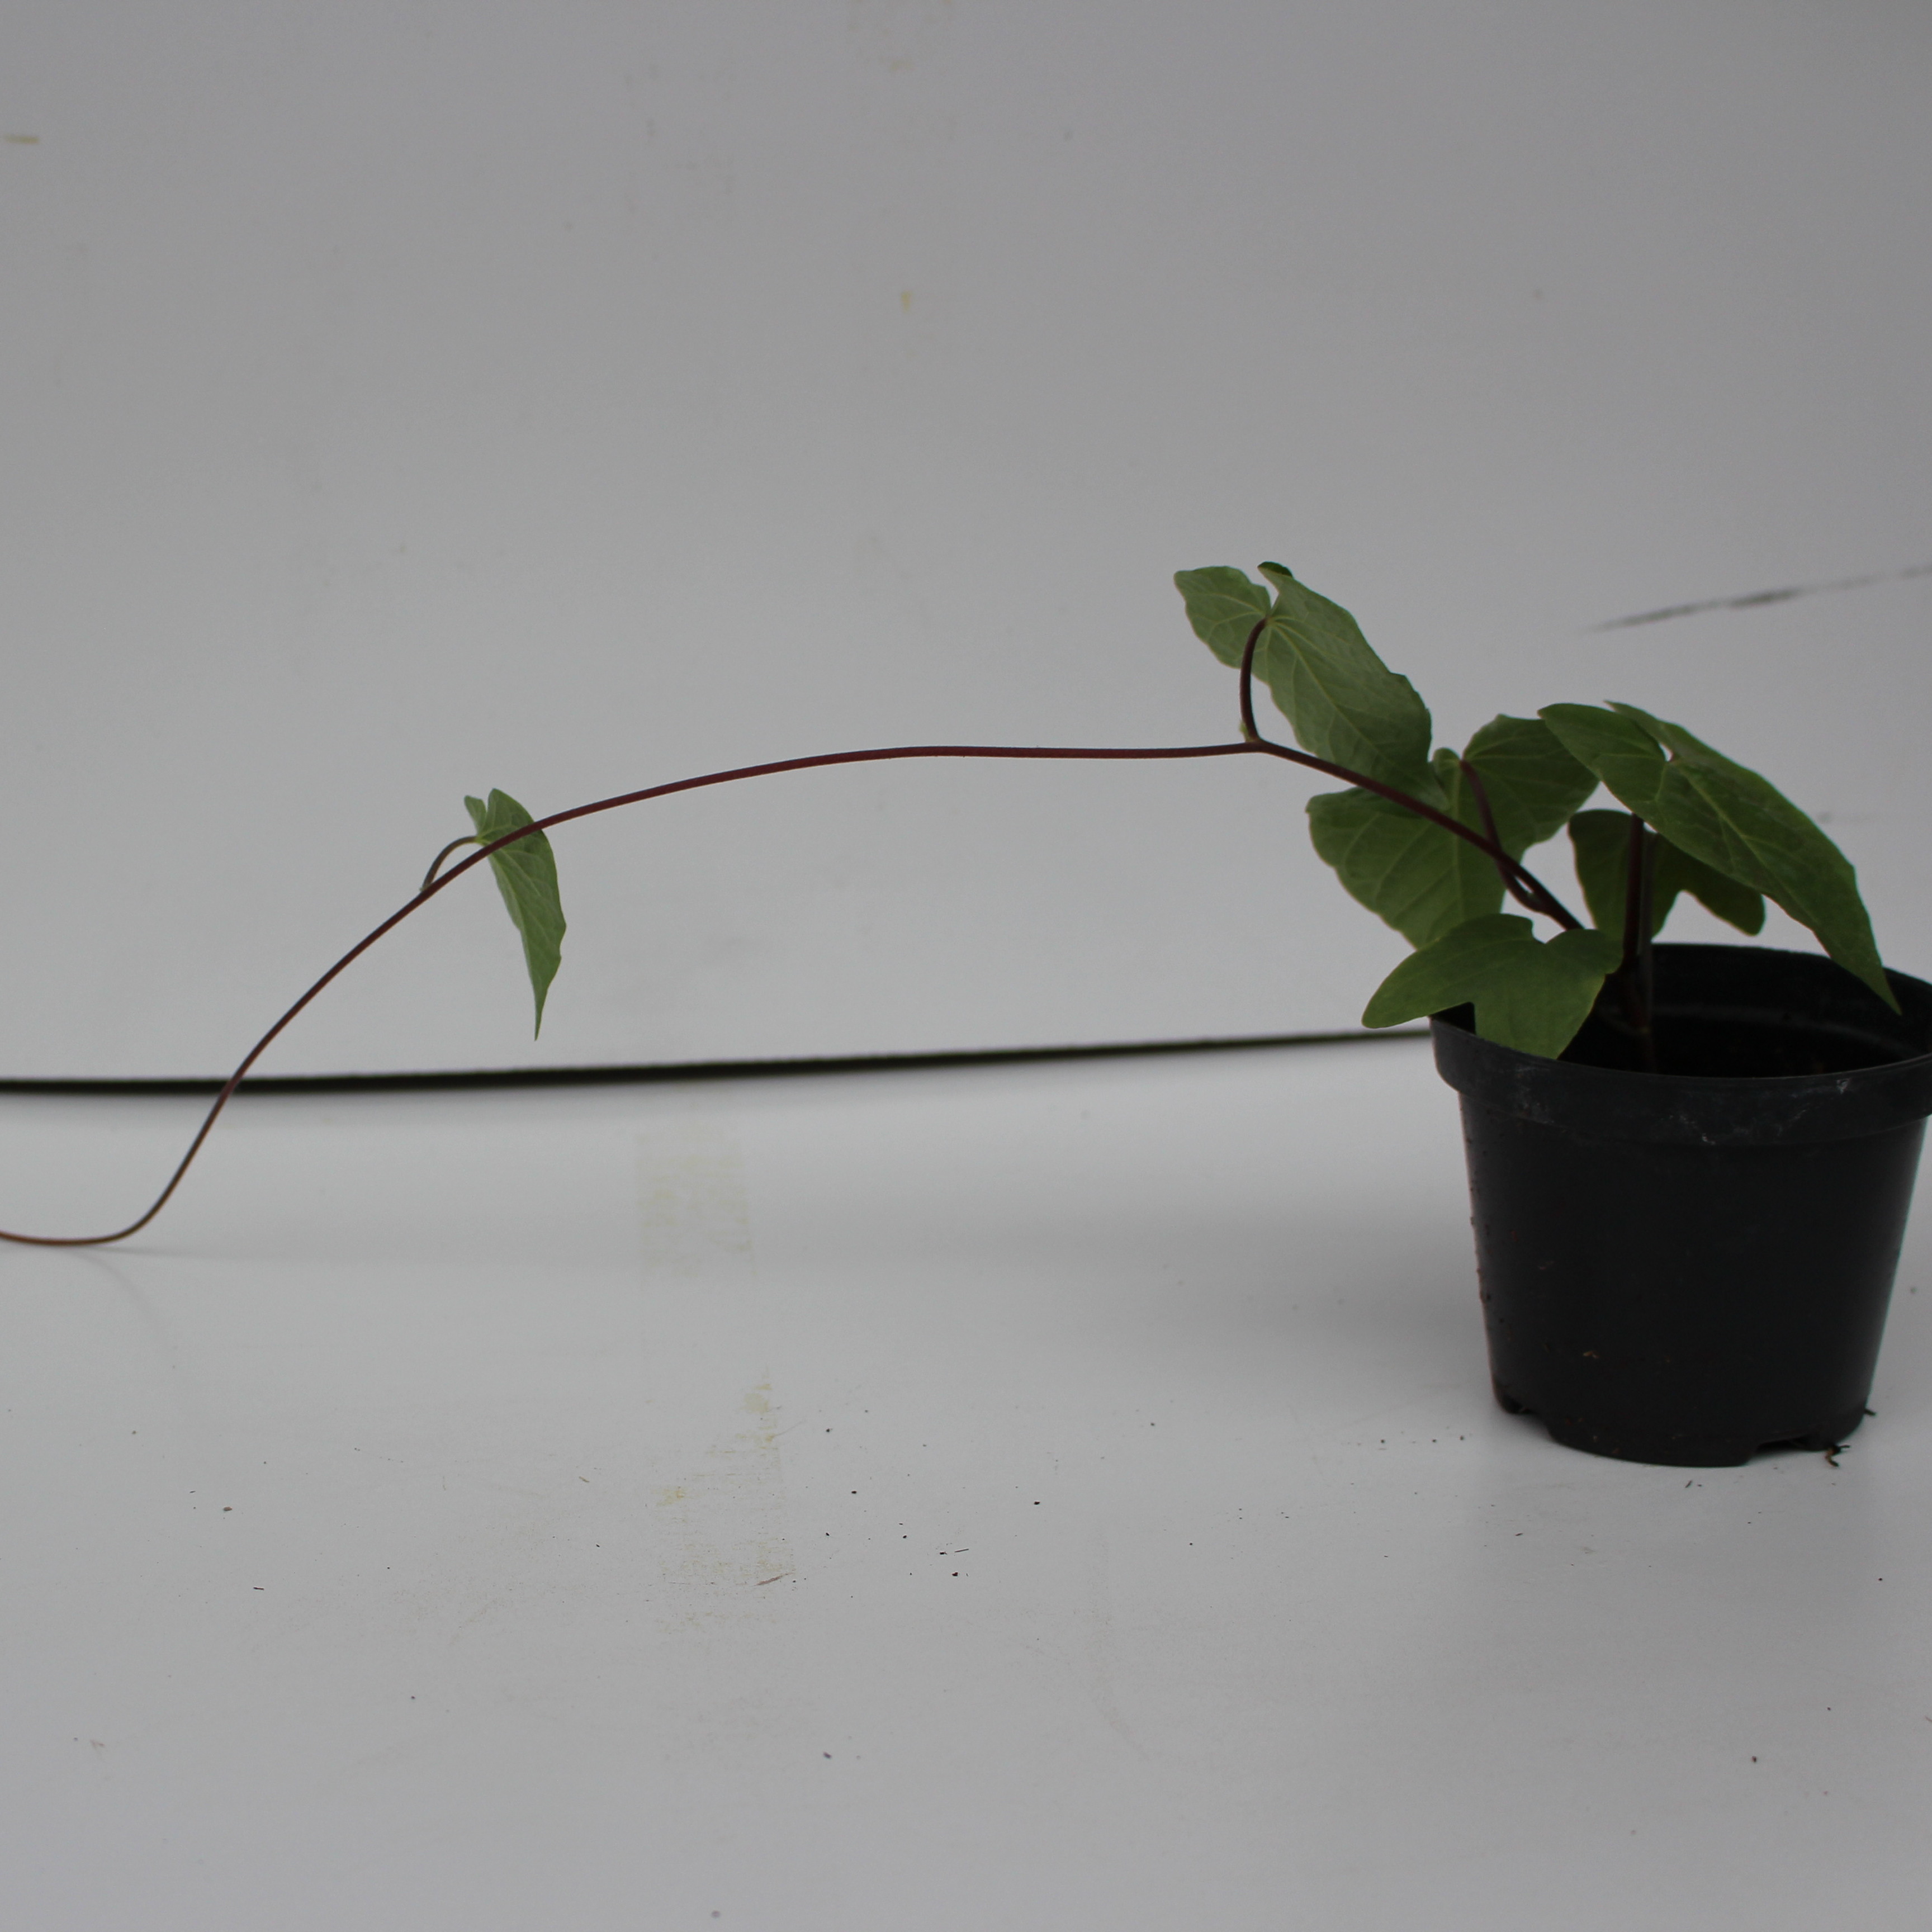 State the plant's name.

Convolvulus arvensis
